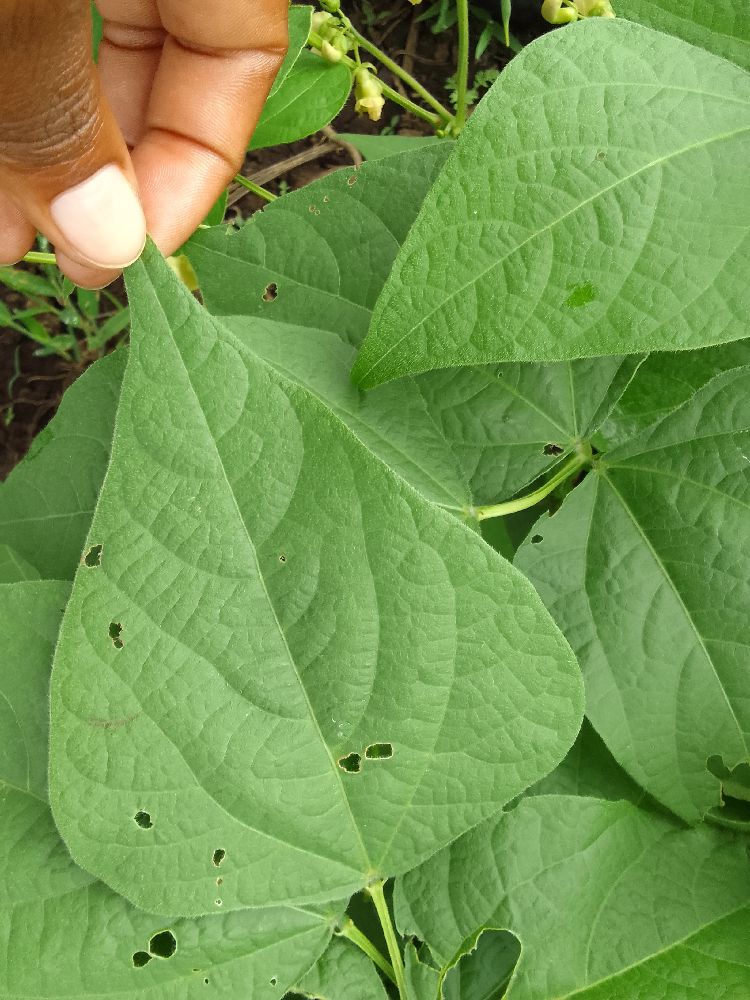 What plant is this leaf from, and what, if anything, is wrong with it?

common bean, healthy
